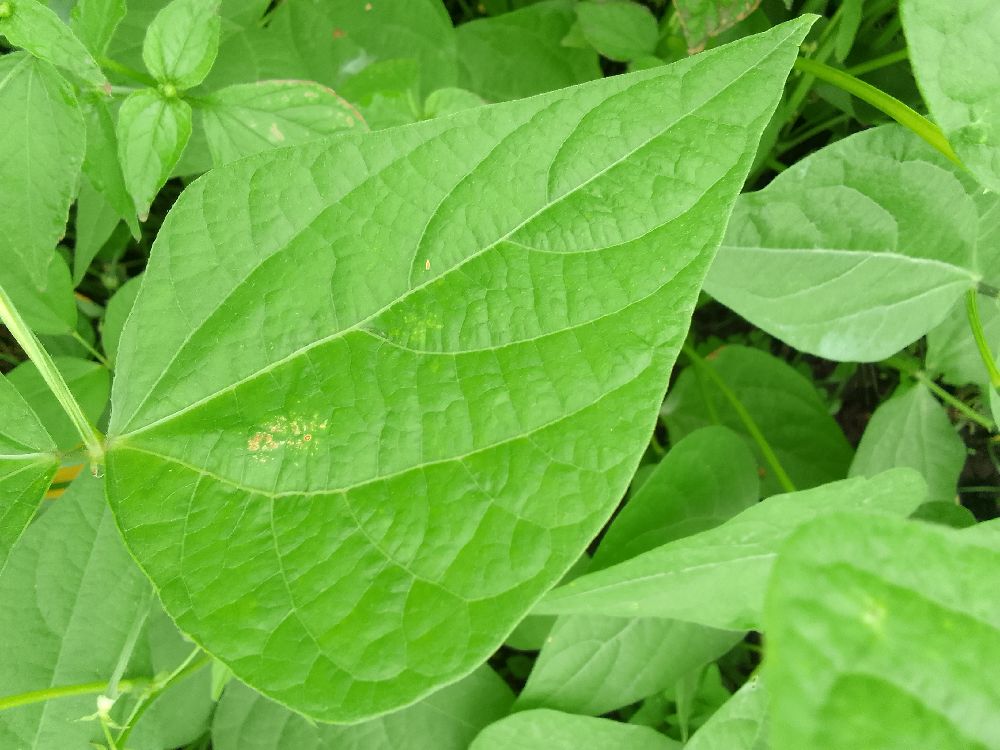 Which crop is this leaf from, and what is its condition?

common bean, healthy
